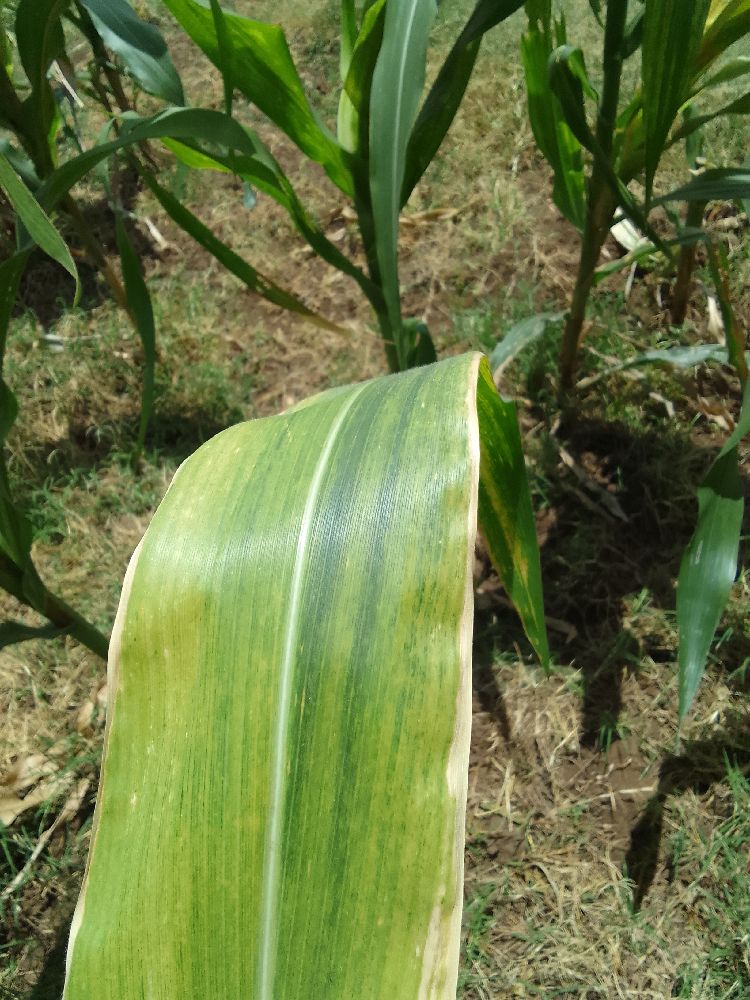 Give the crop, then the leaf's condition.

maize, maize lethal necrosis
